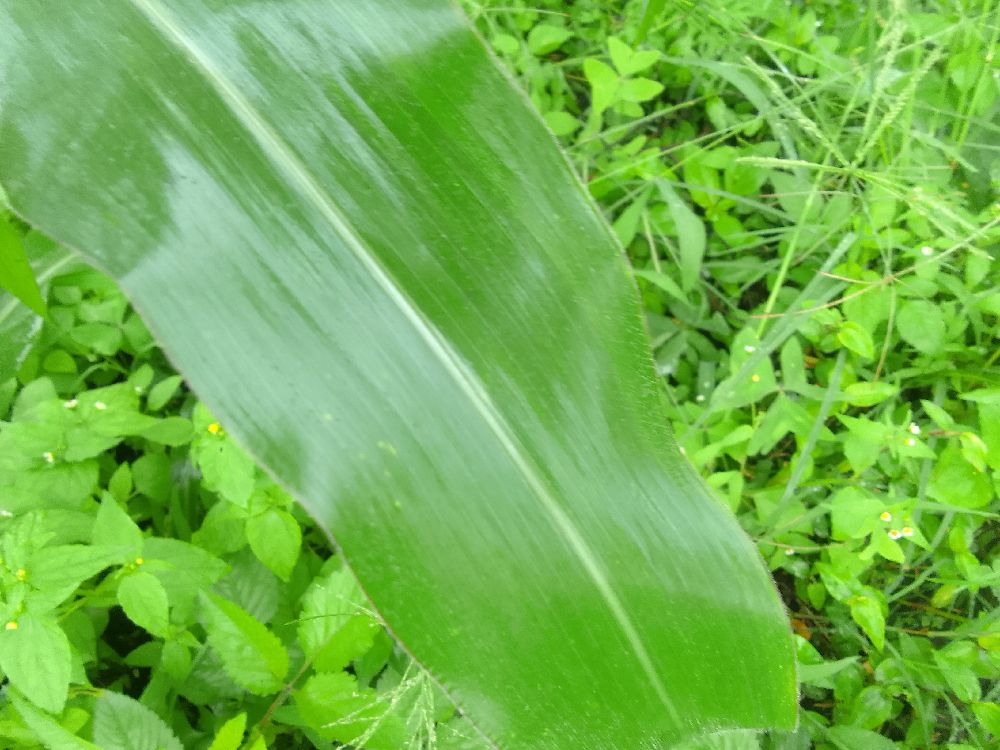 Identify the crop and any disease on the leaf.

maize, healthy
